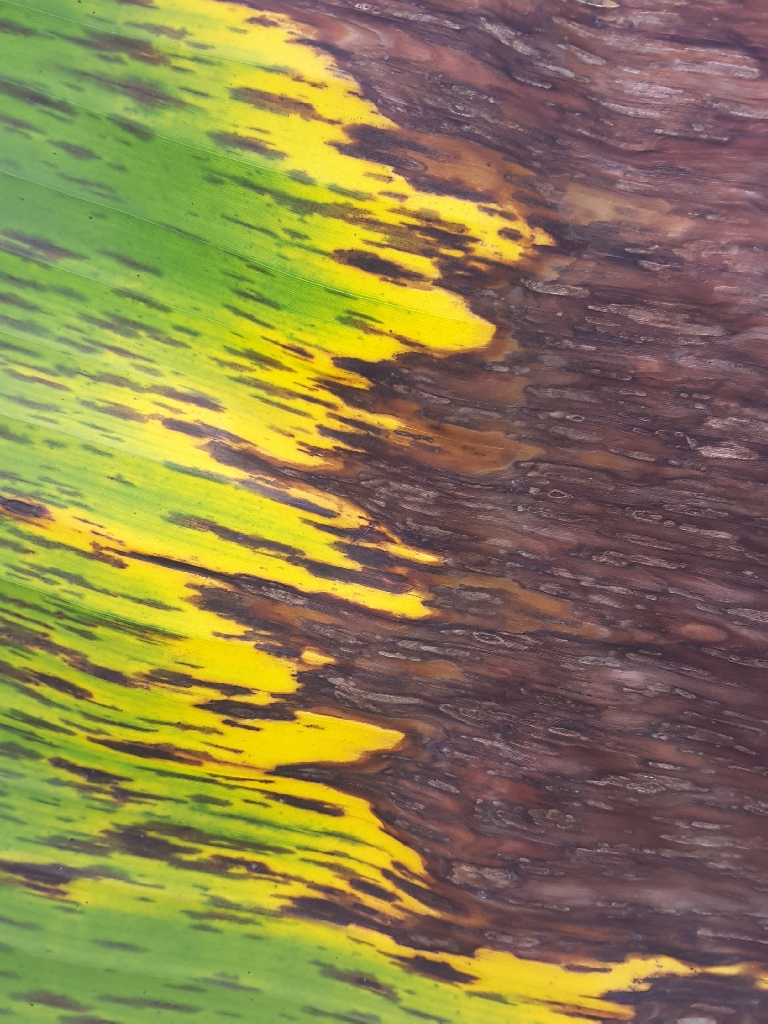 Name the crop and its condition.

banana, black sigatoka
